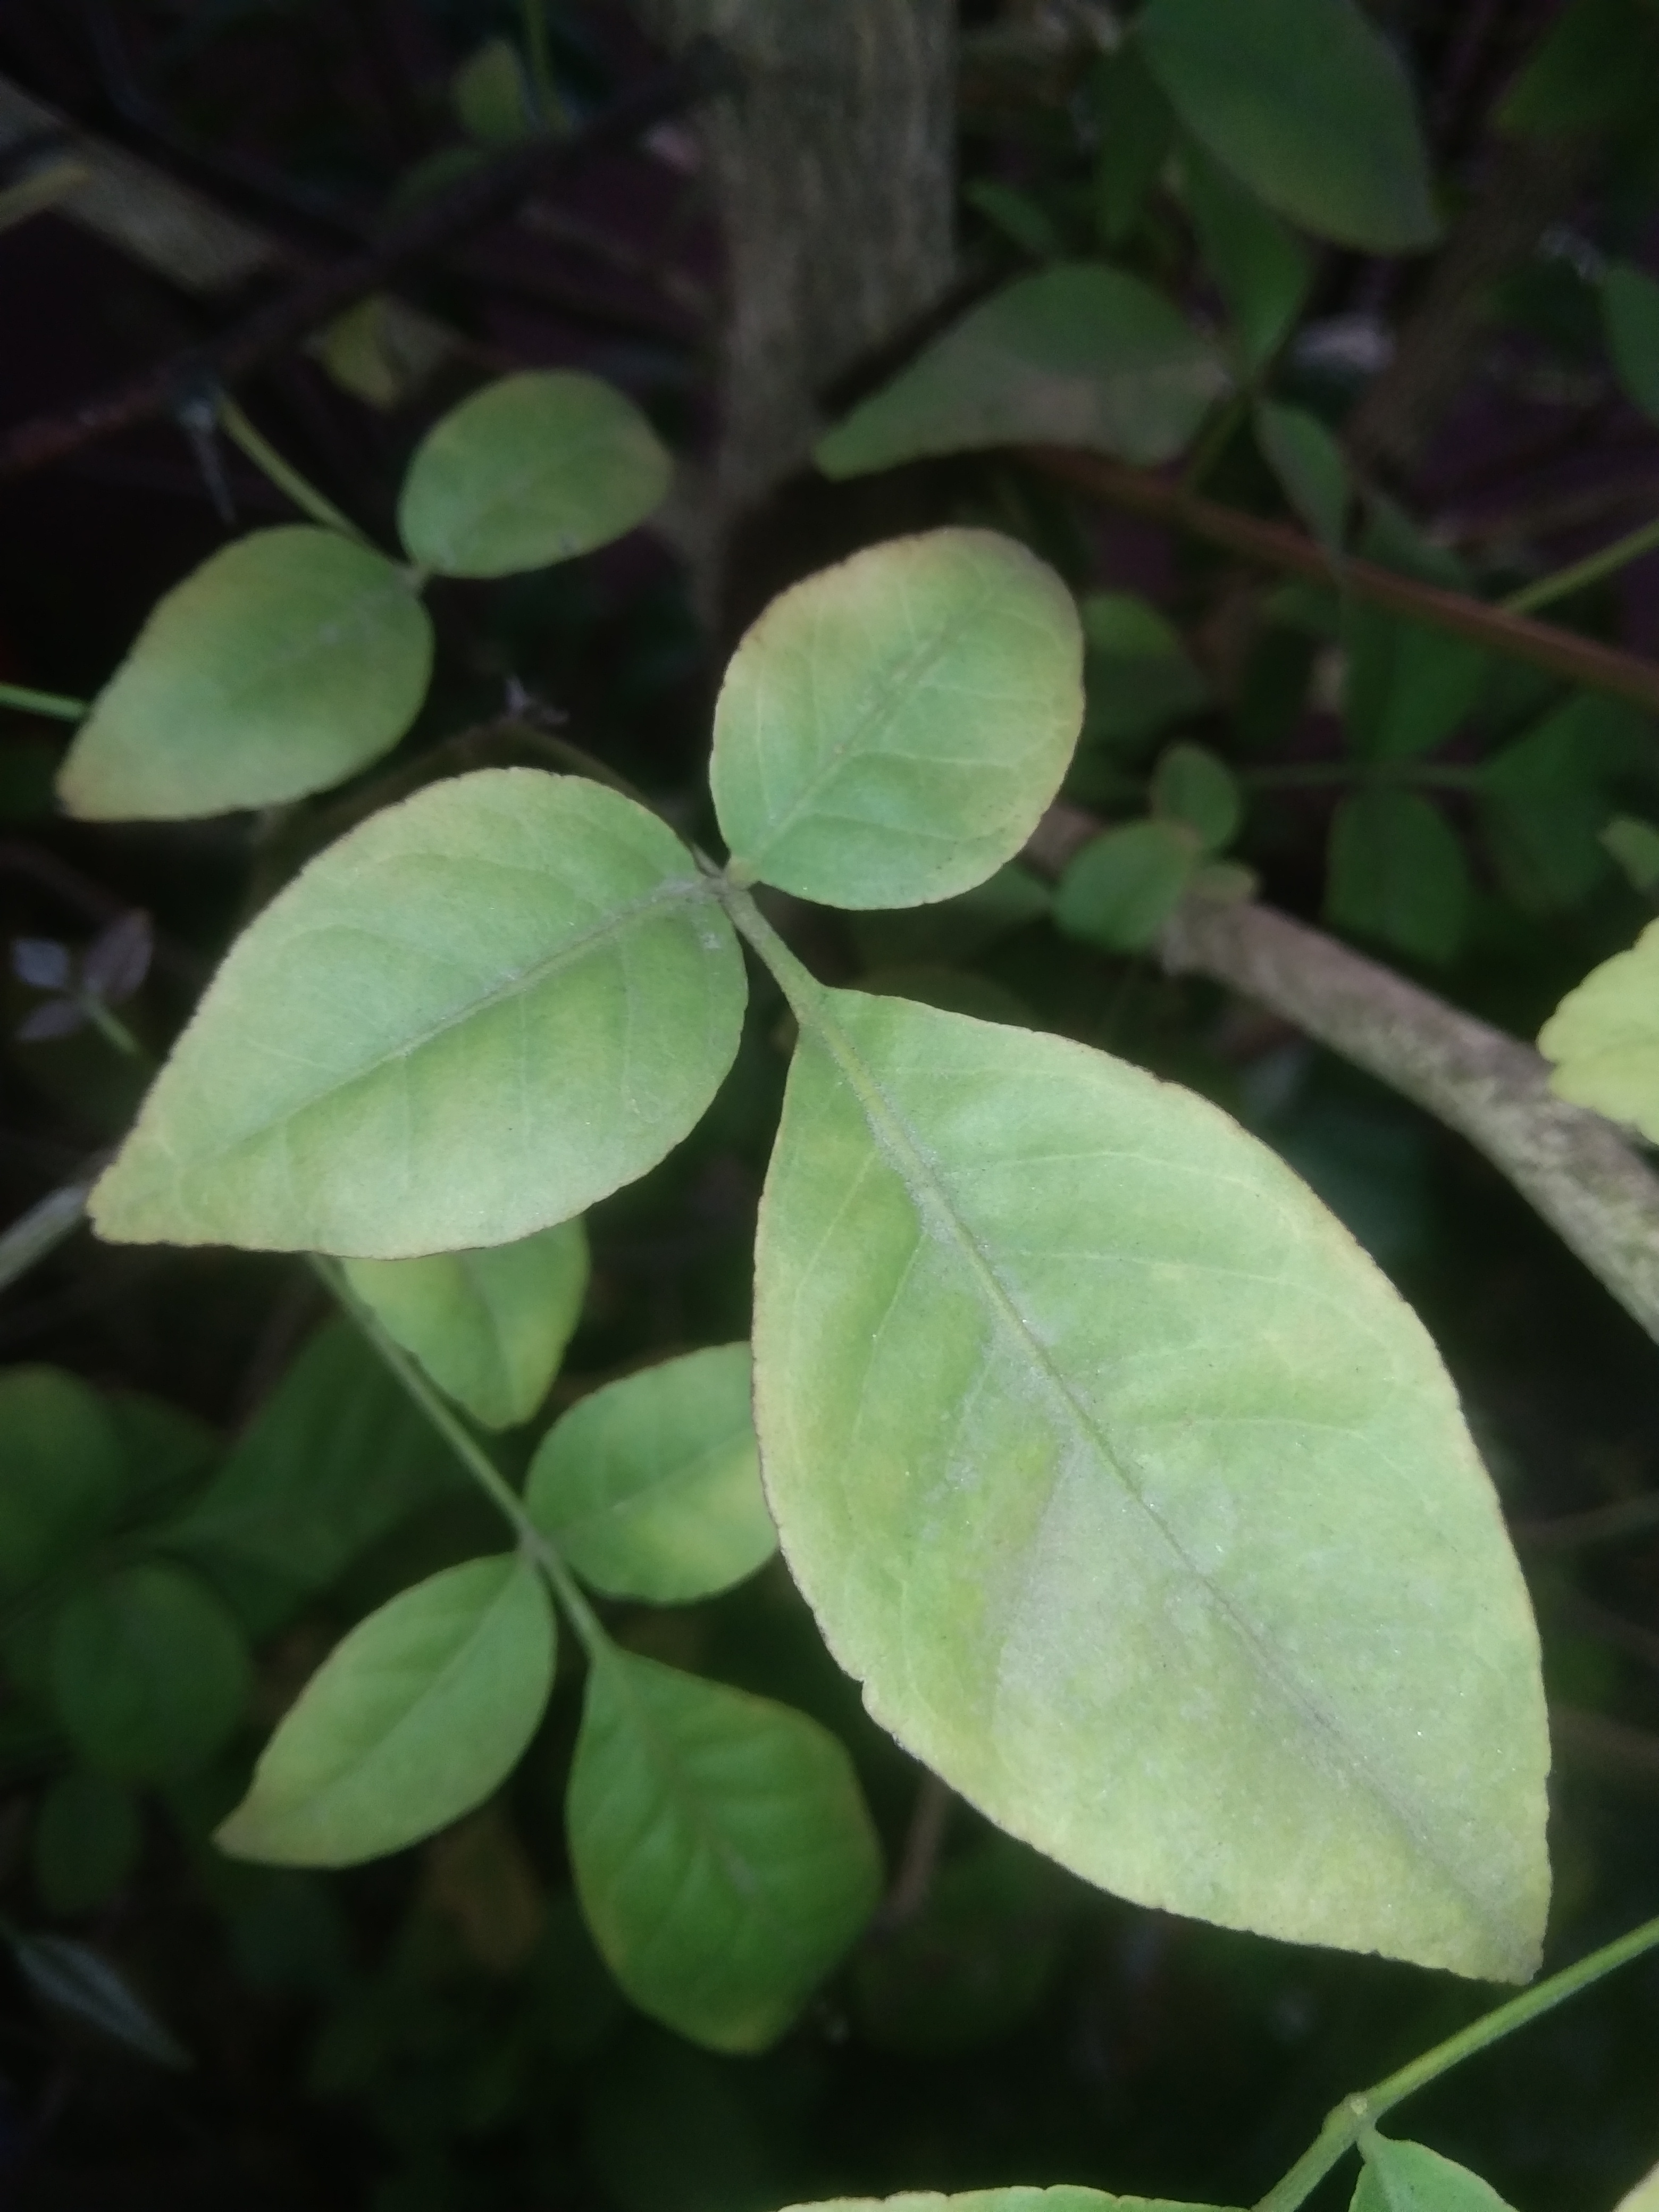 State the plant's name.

wood apple
